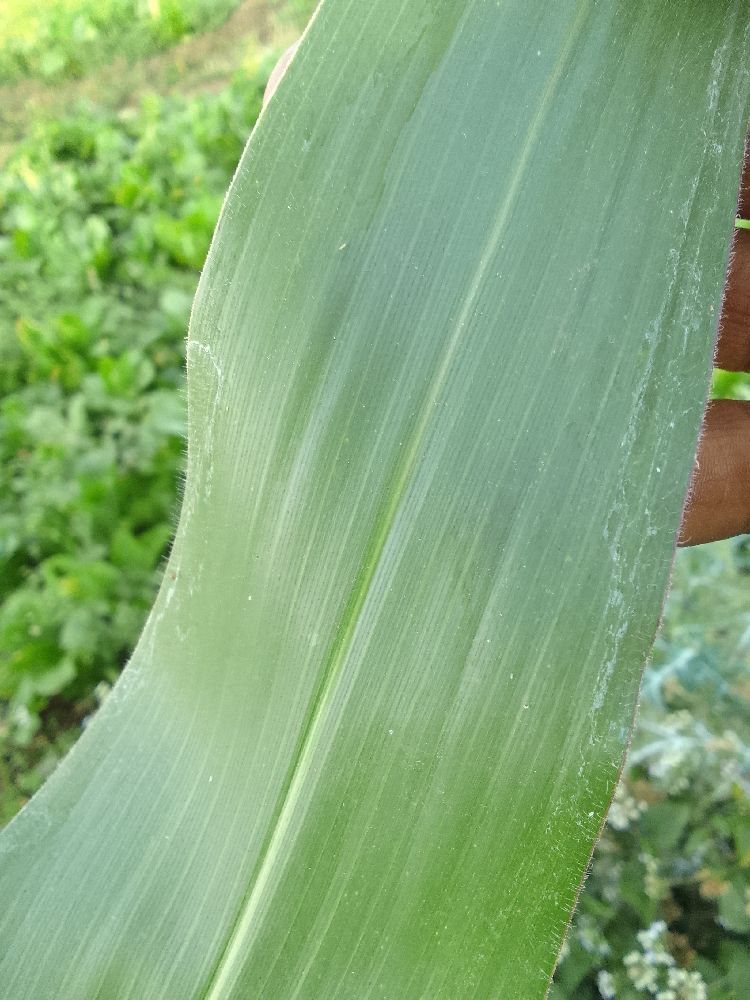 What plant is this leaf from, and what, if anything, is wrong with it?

maize, healthy
